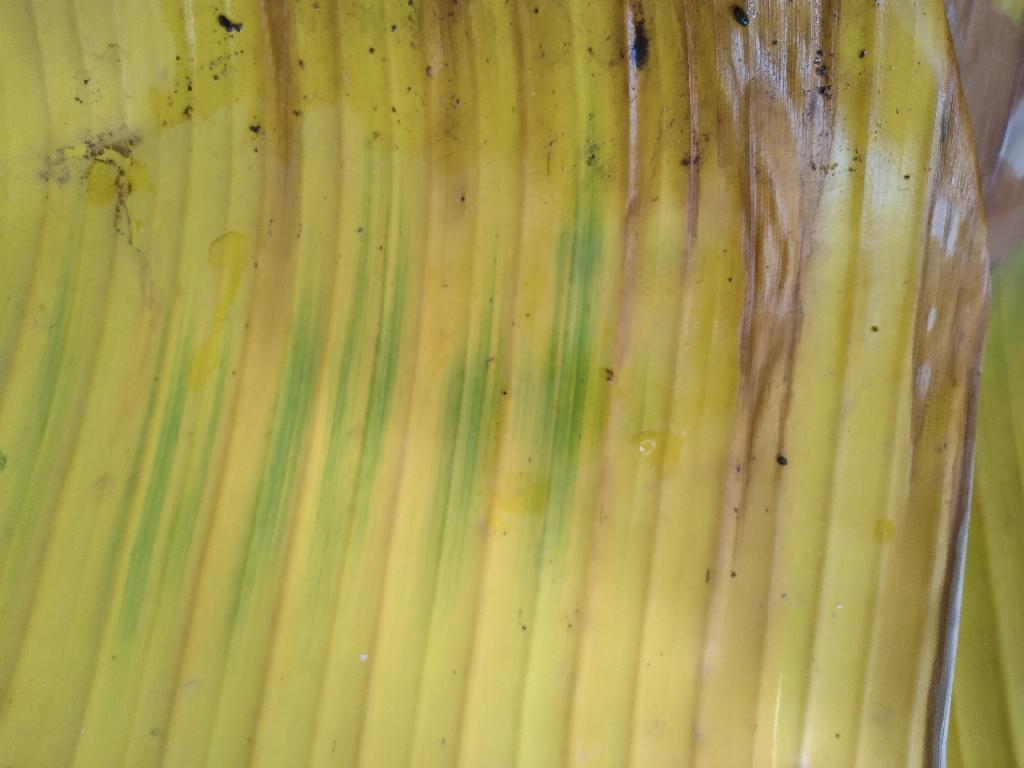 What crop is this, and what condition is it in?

banana, fusarium wilt race 1
